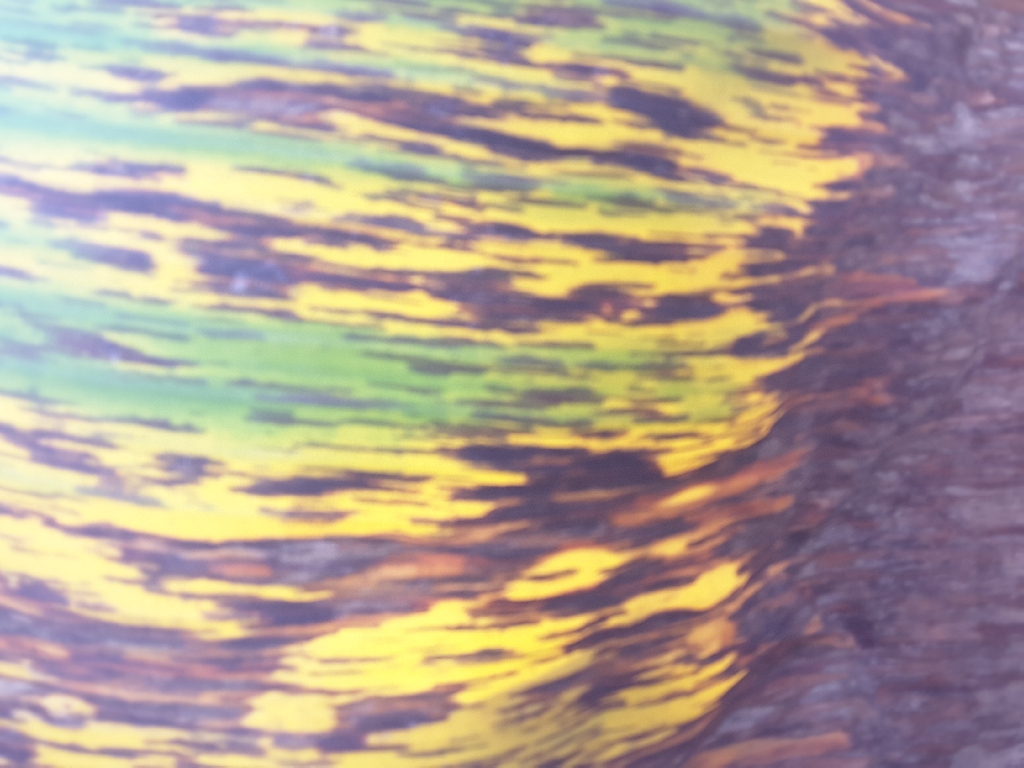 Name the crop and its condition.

banana, black sigatoka
